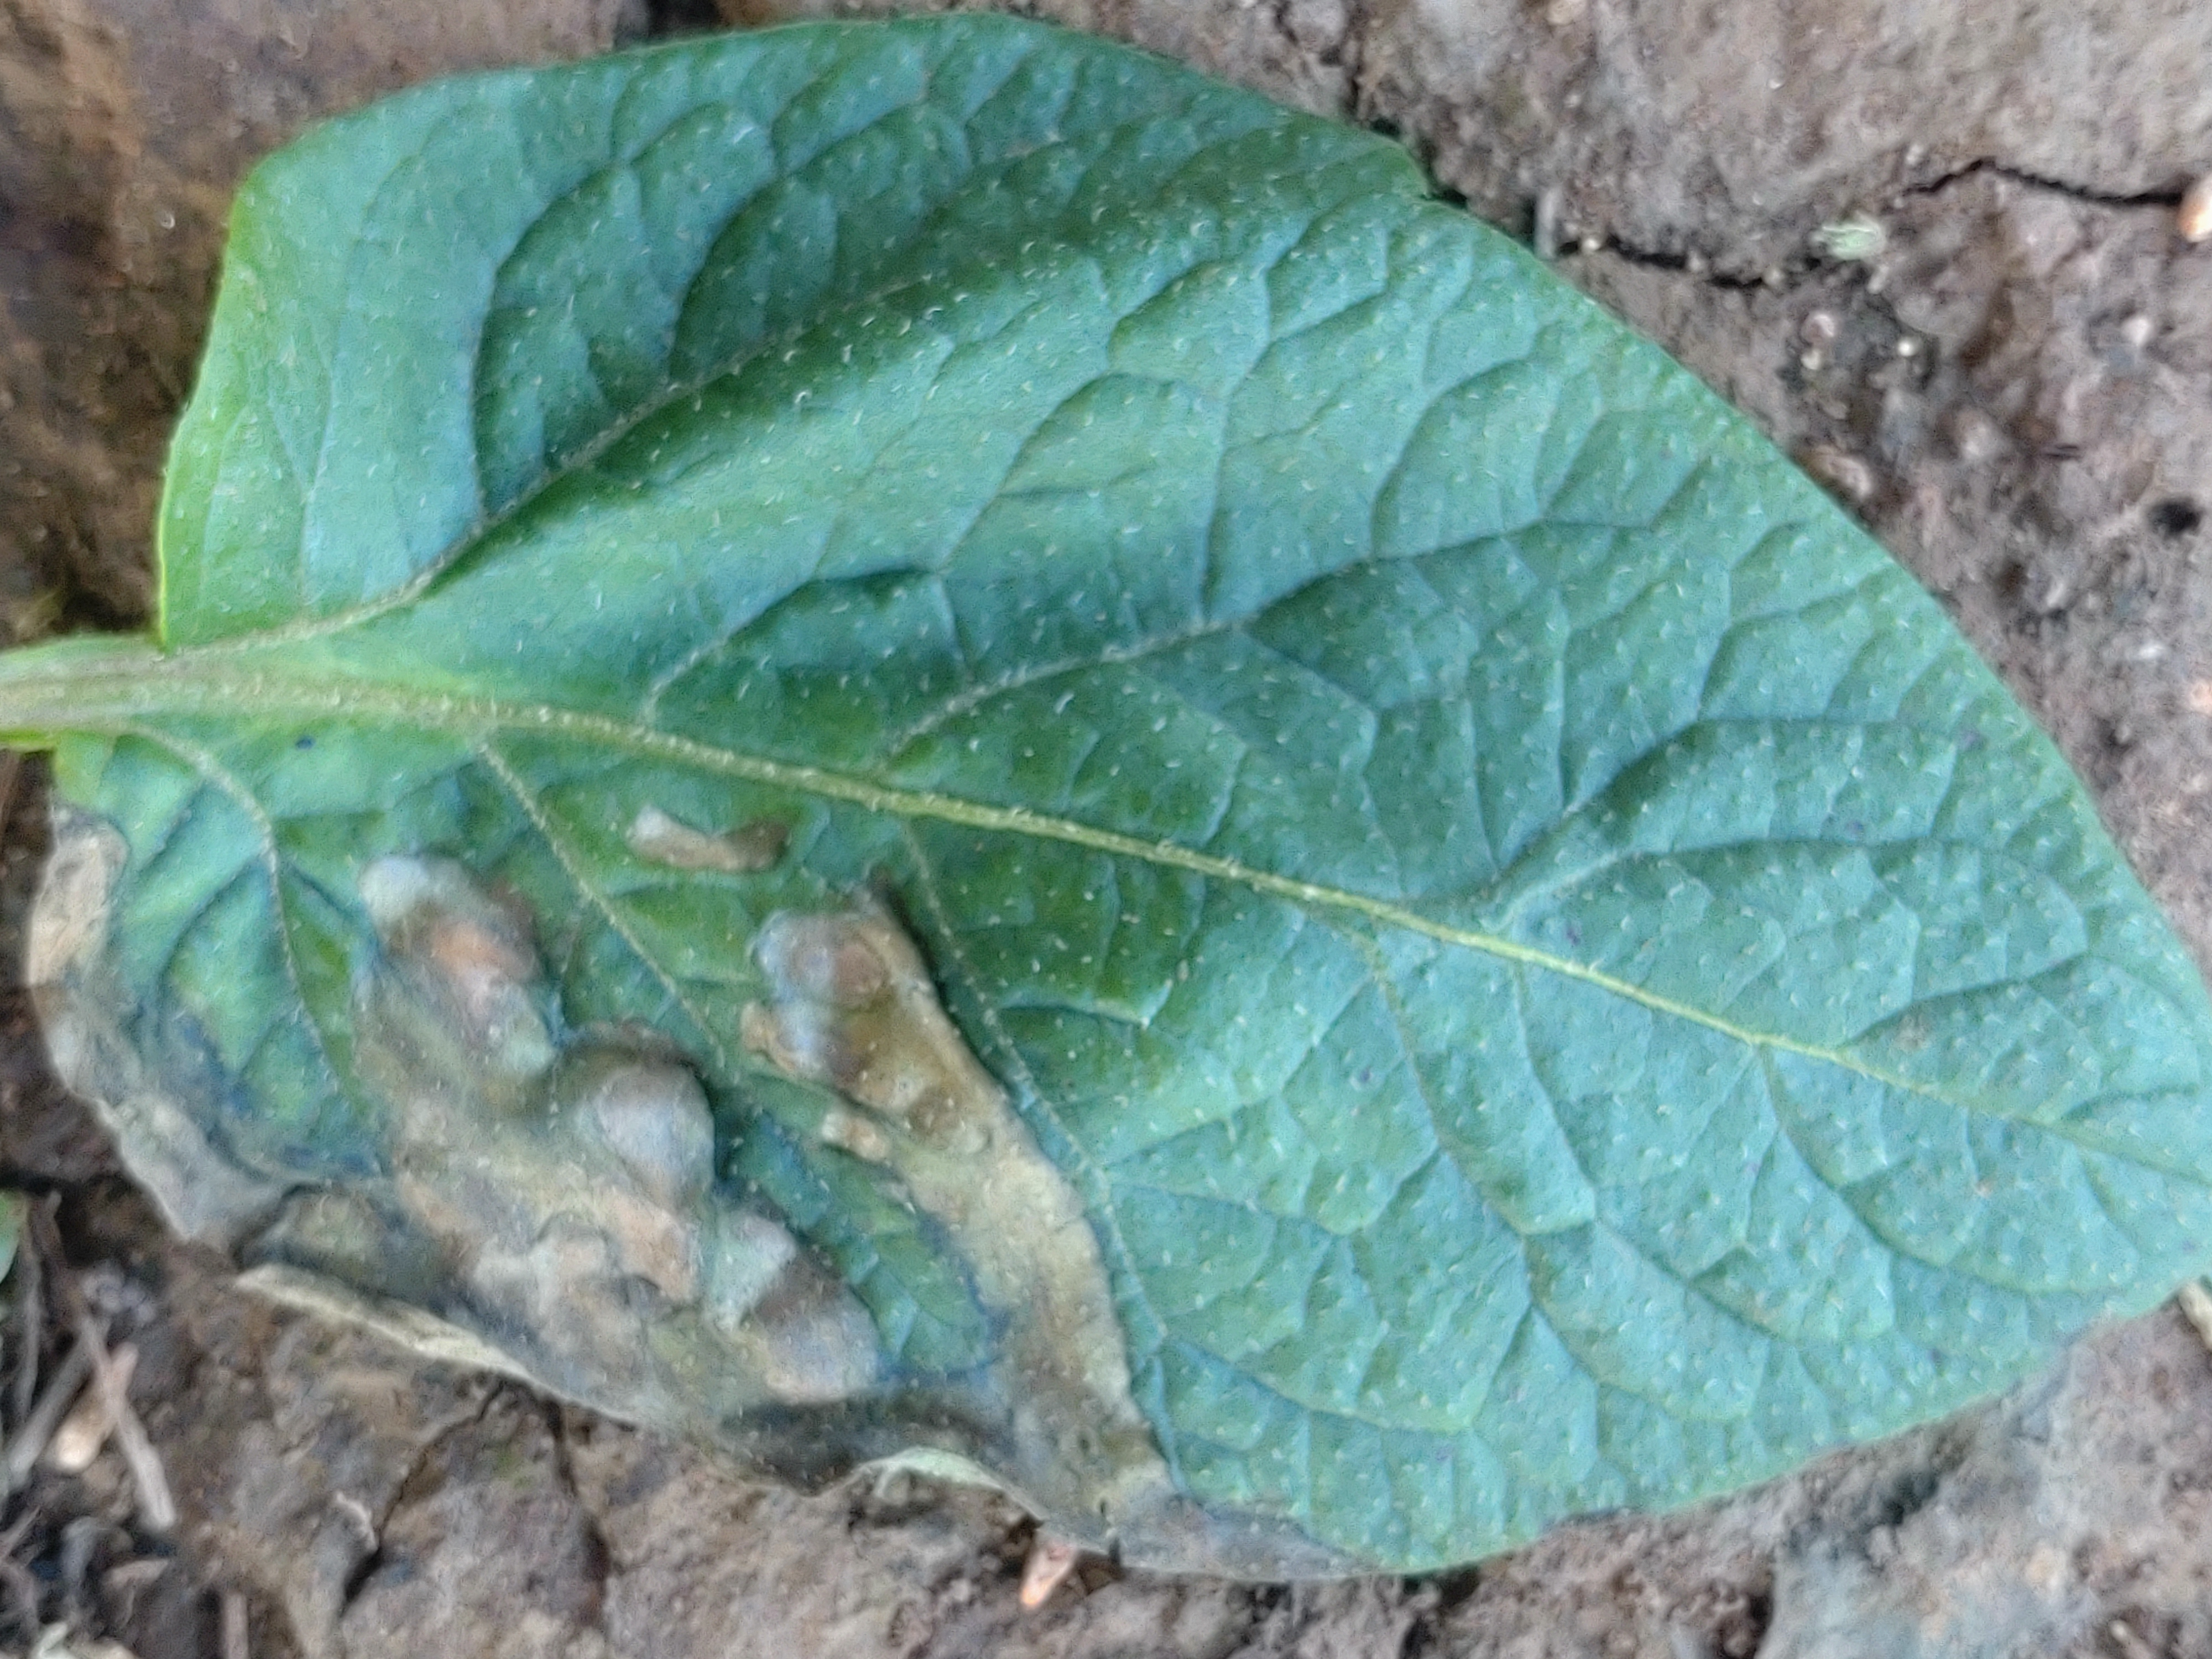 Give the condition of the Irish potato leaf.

early blight
